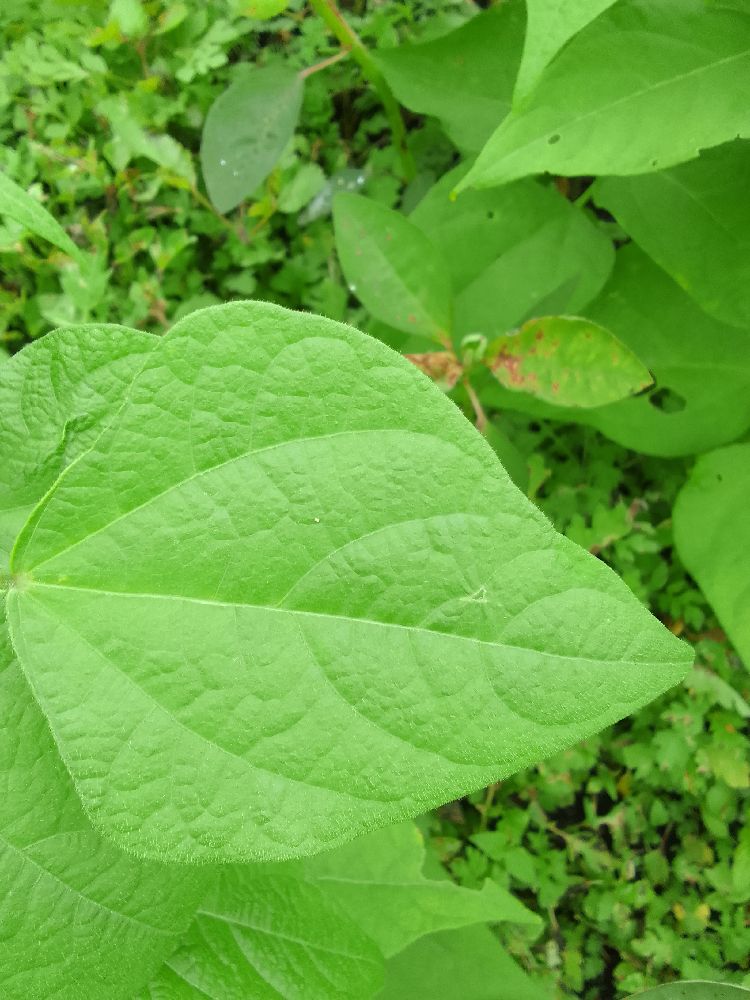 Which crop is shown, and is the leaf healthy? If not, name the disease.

common bean, healthy
